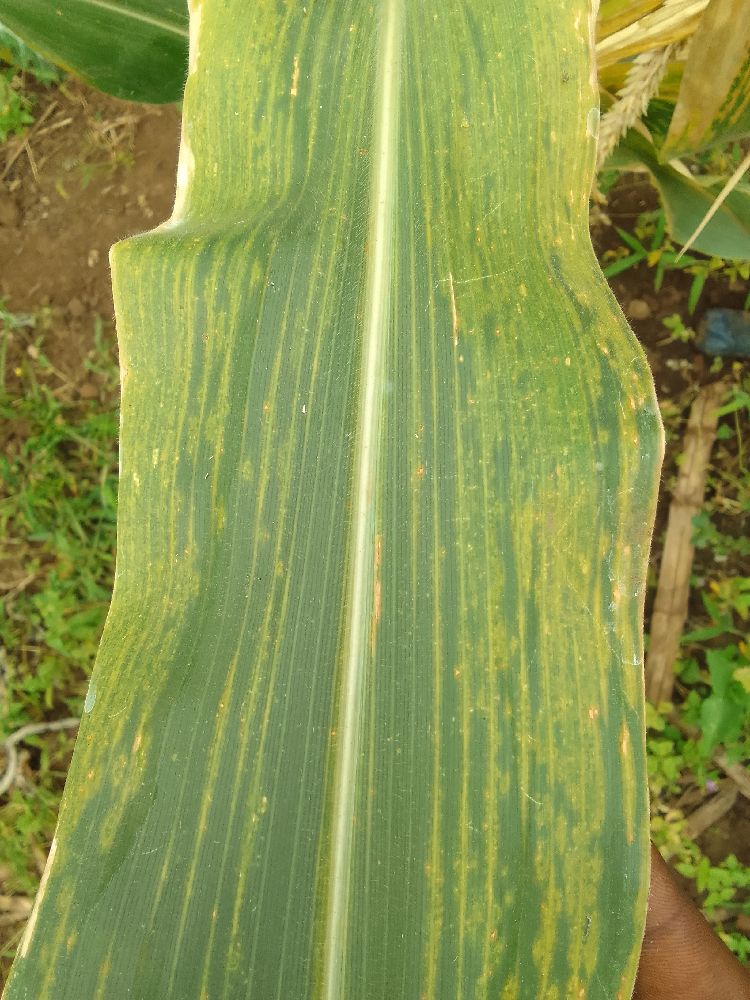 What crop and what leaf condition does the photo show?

maize, maize lethal necrosis
